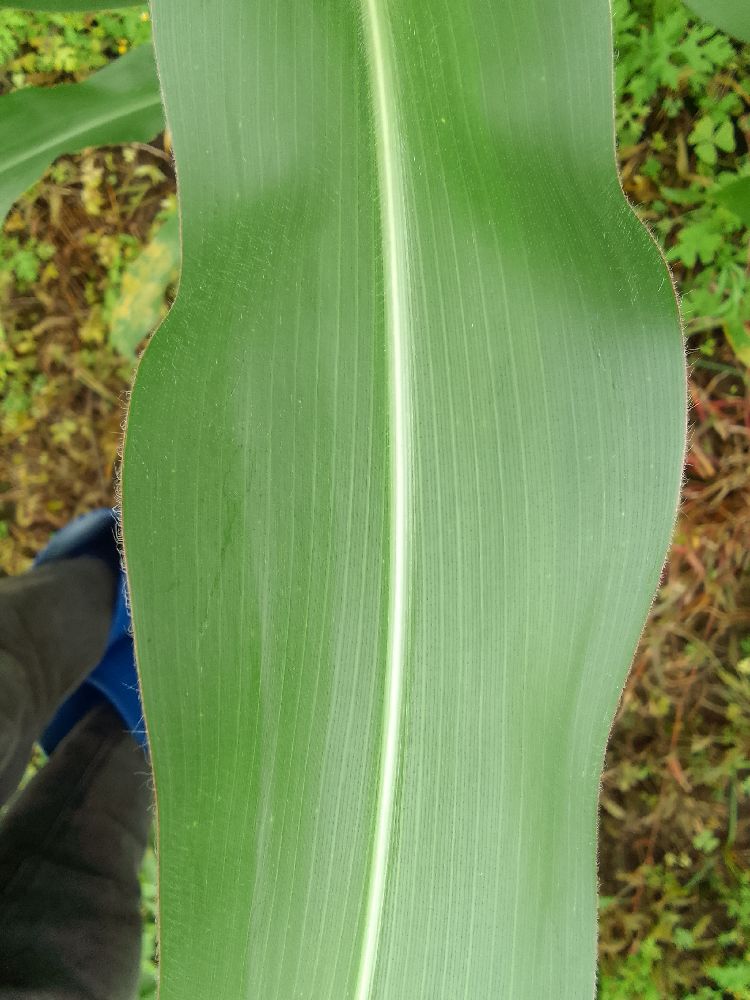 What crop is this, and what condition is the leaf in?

maize, healthy
